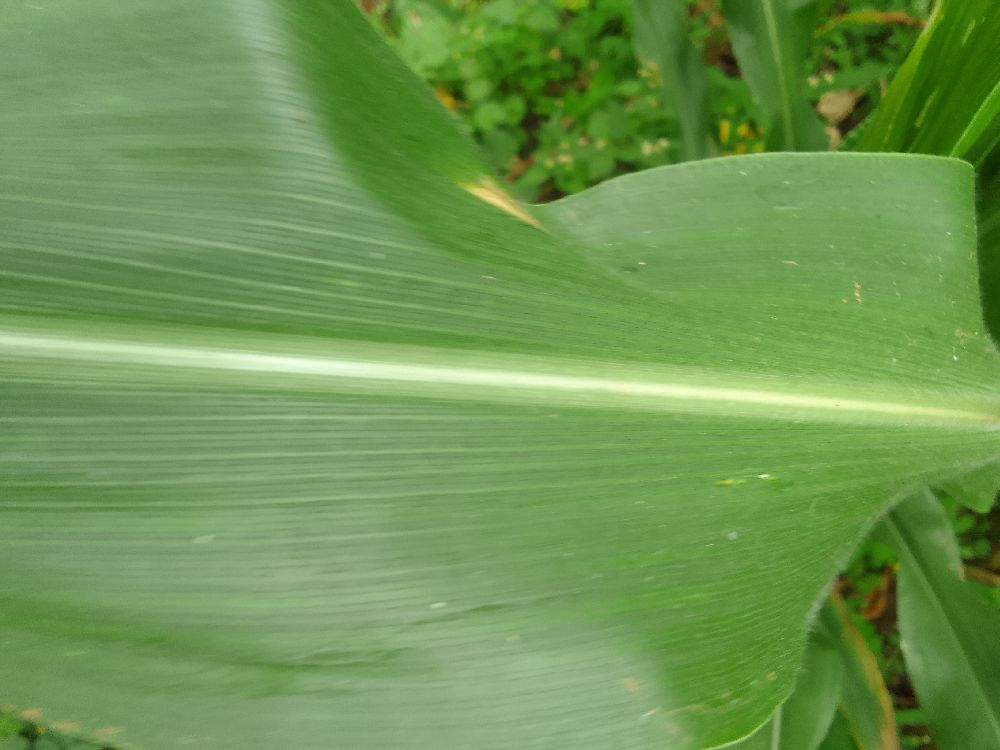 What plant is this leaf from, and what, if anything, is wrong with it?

maize, healthy
